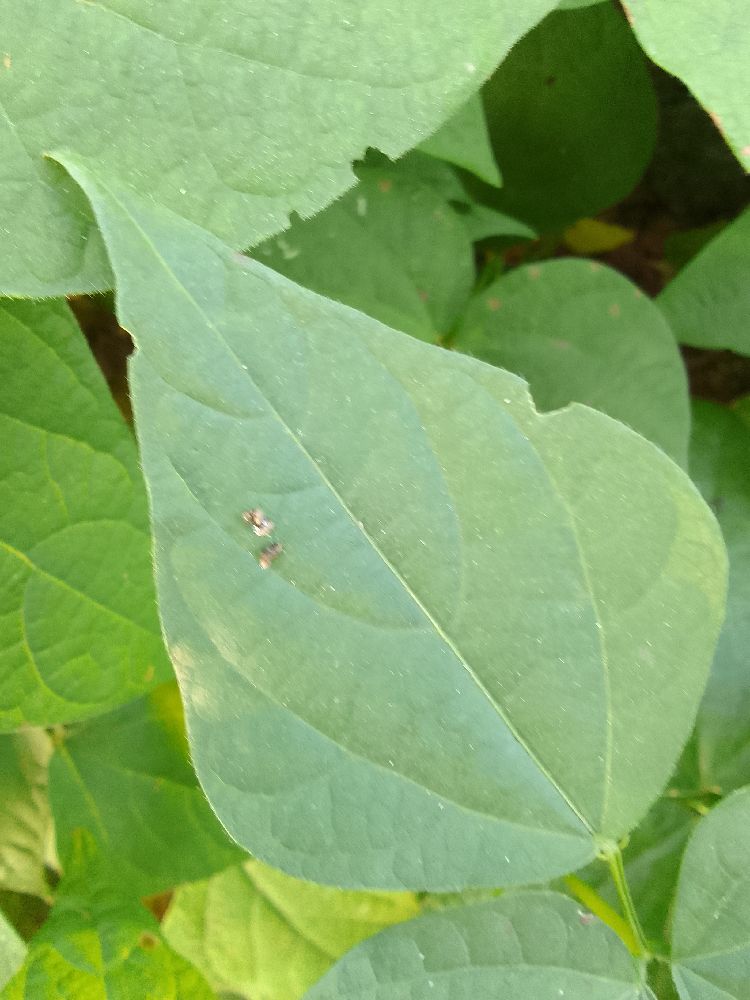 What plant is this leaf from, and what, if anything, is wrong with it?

common bean, healthy
